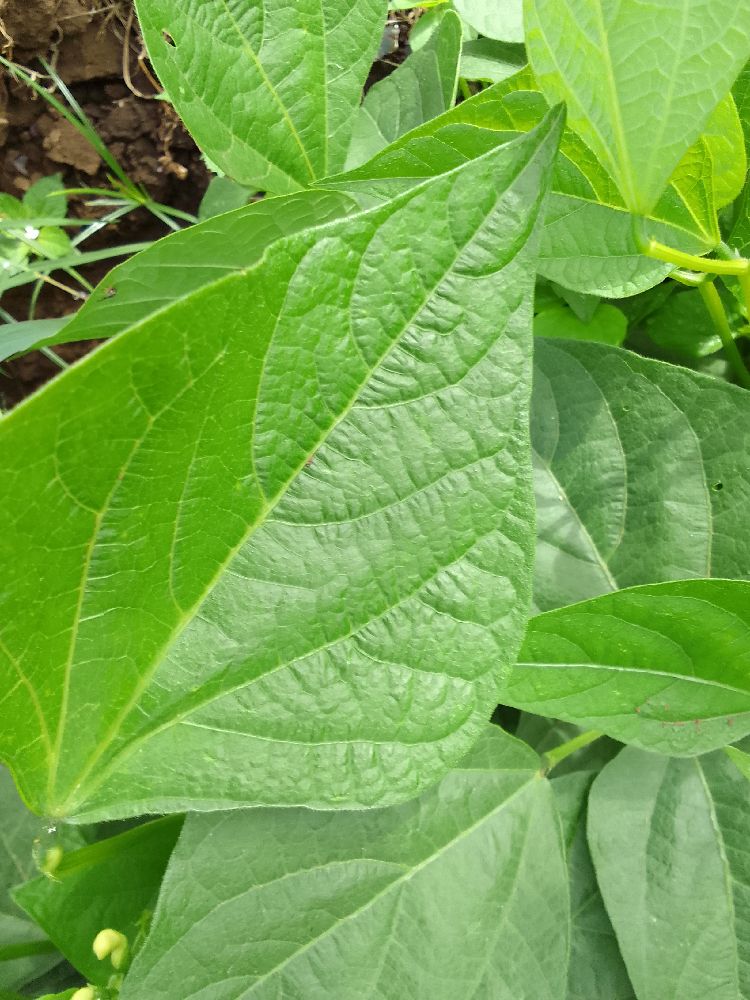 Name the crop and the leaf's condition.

common bean, healthy
